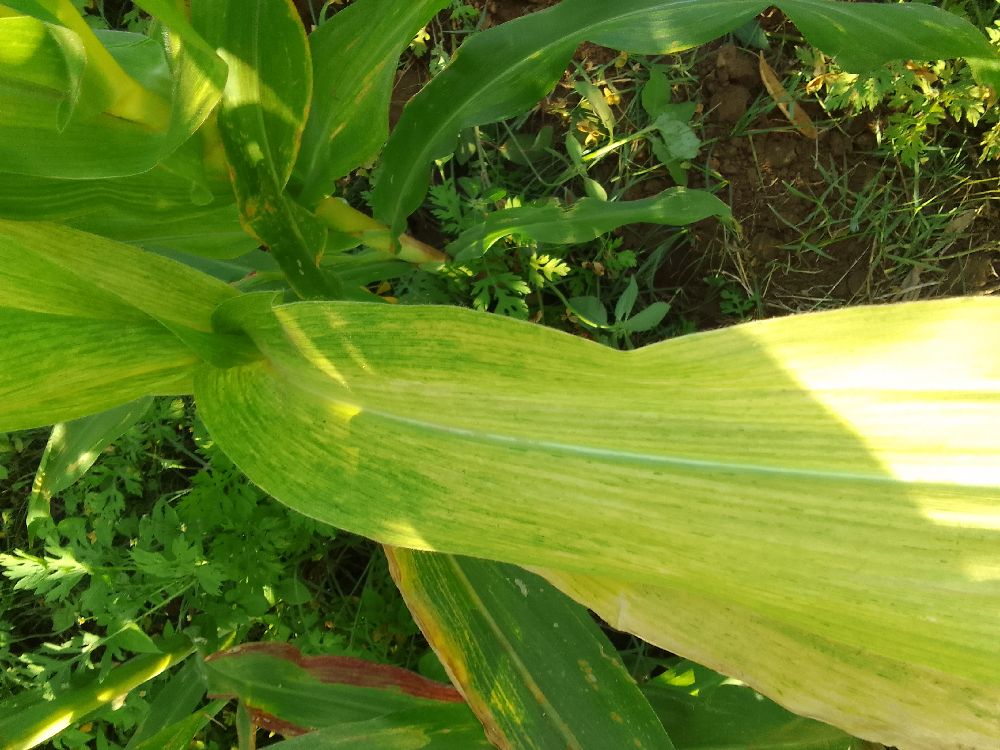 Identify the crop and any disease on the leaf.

maize, maize lethal necrosis
